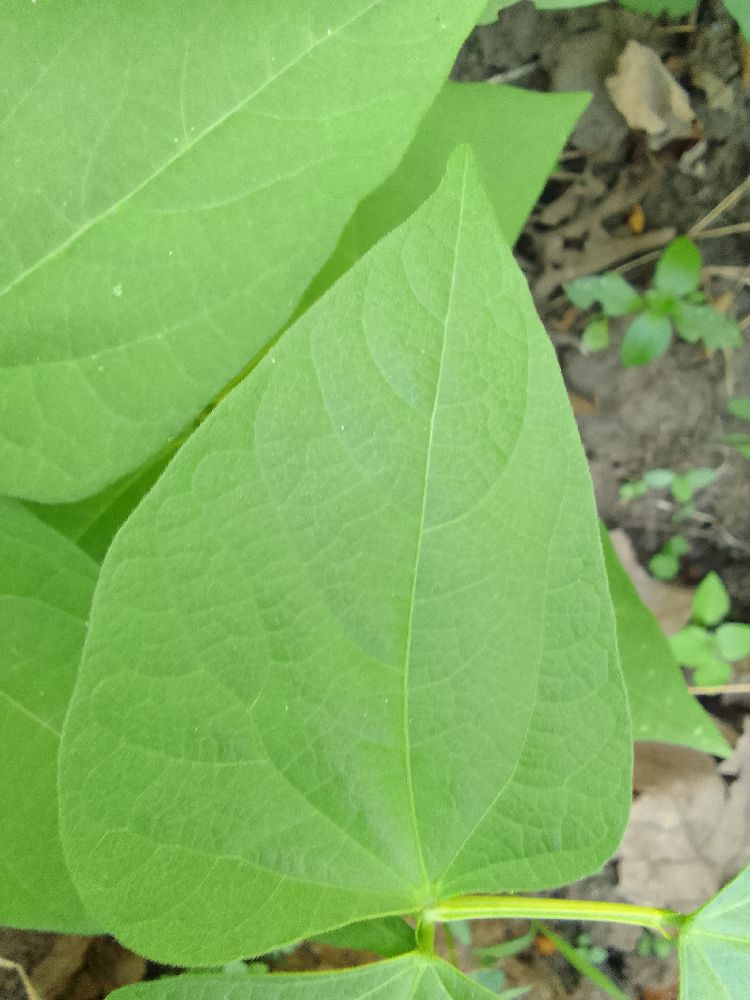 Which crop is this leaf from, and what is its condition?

common bean, healthy
